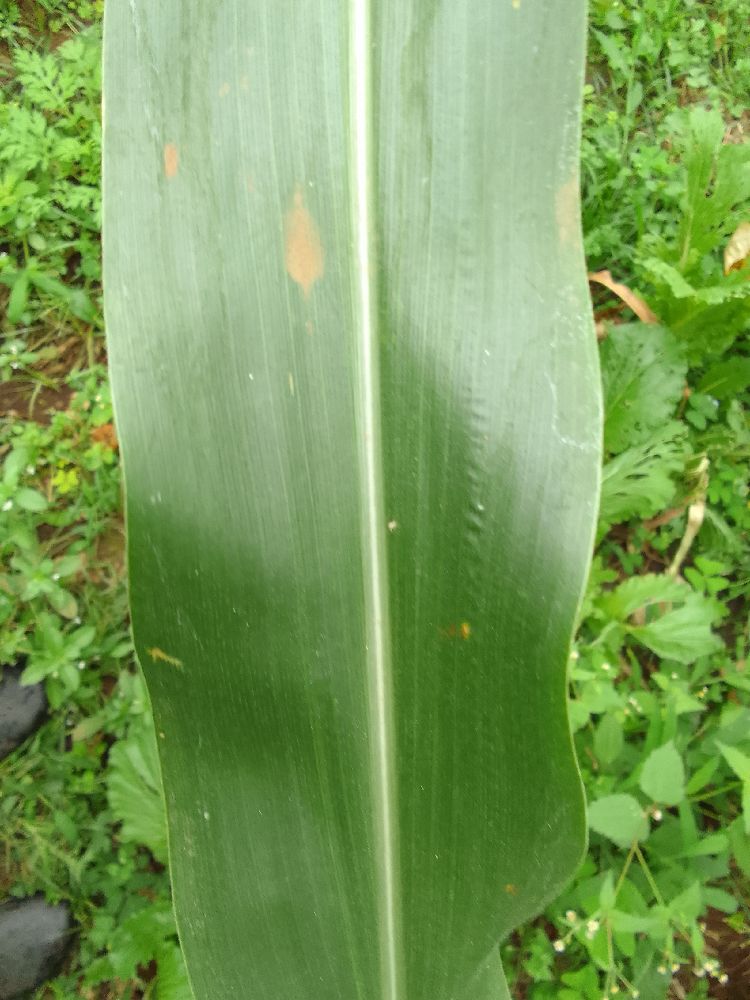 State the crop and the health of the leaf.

maize, healthy
